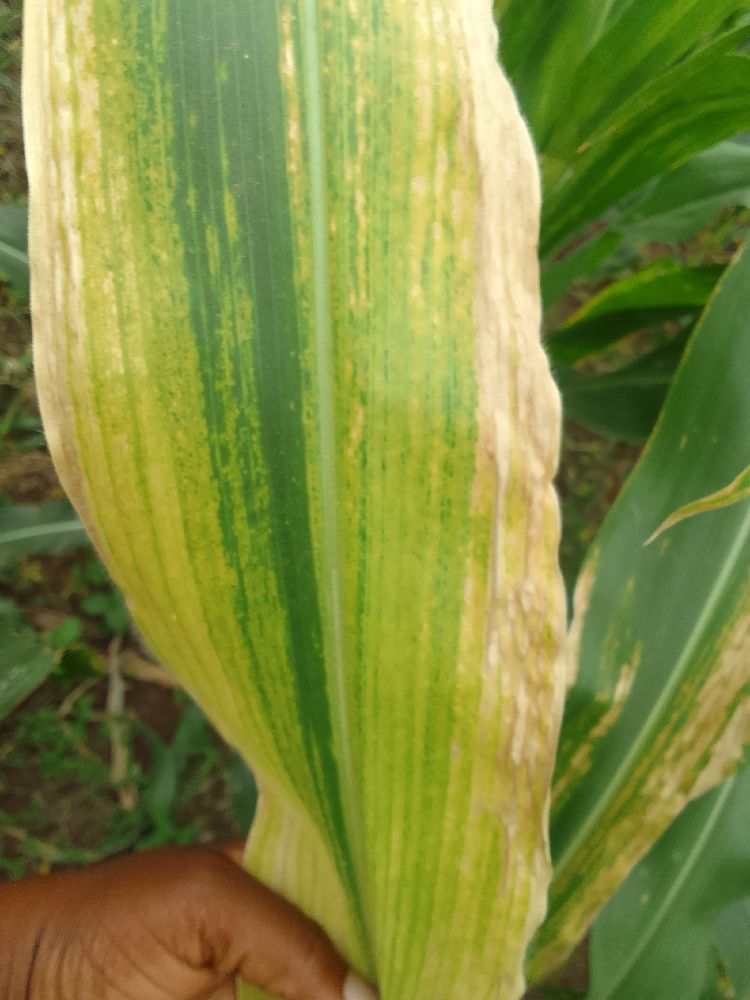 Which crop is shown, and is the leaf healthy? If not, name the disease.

maize, maize lethal necrosis
